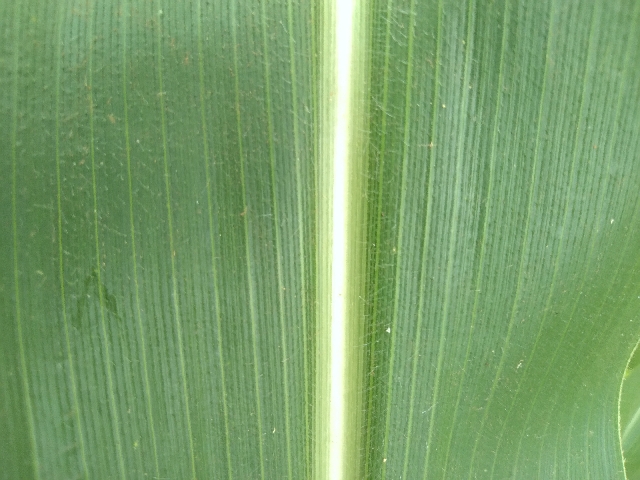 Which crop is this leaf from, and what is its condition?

maize, healthy
